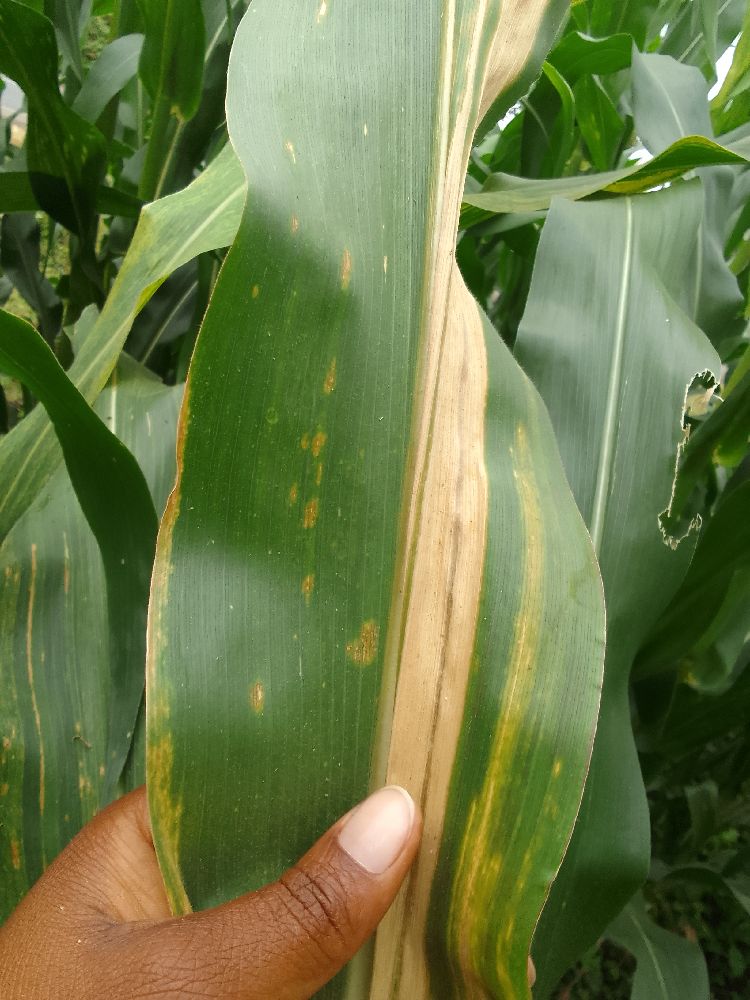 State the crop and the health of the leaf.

maize, maize lethal necrosis
